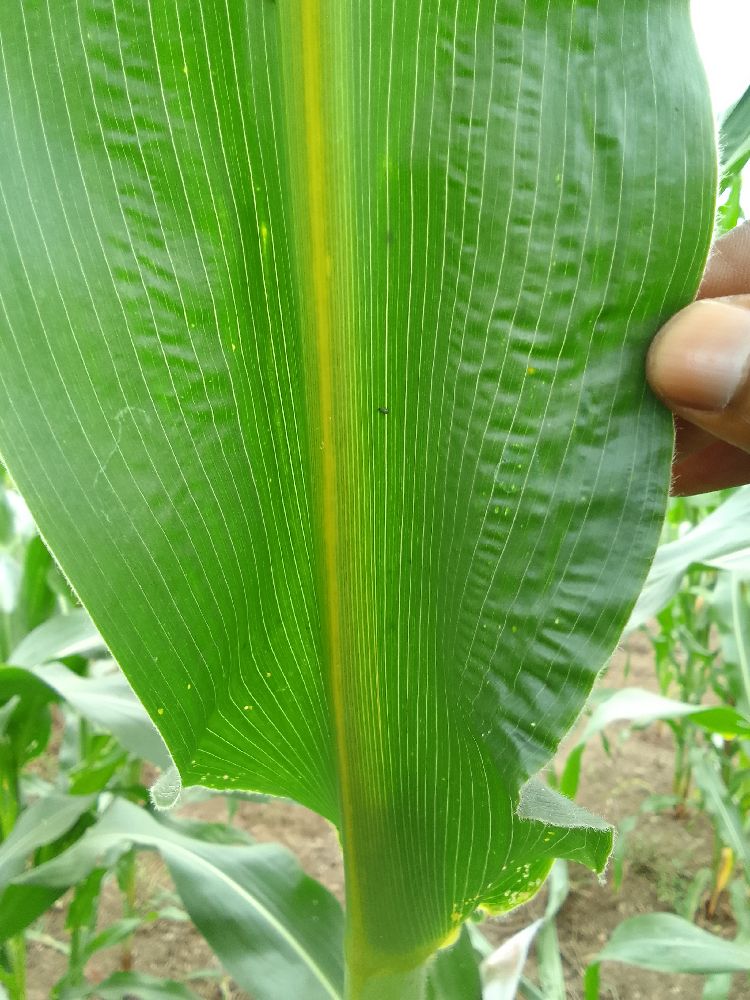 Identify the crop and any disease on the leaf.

maize, healthy
